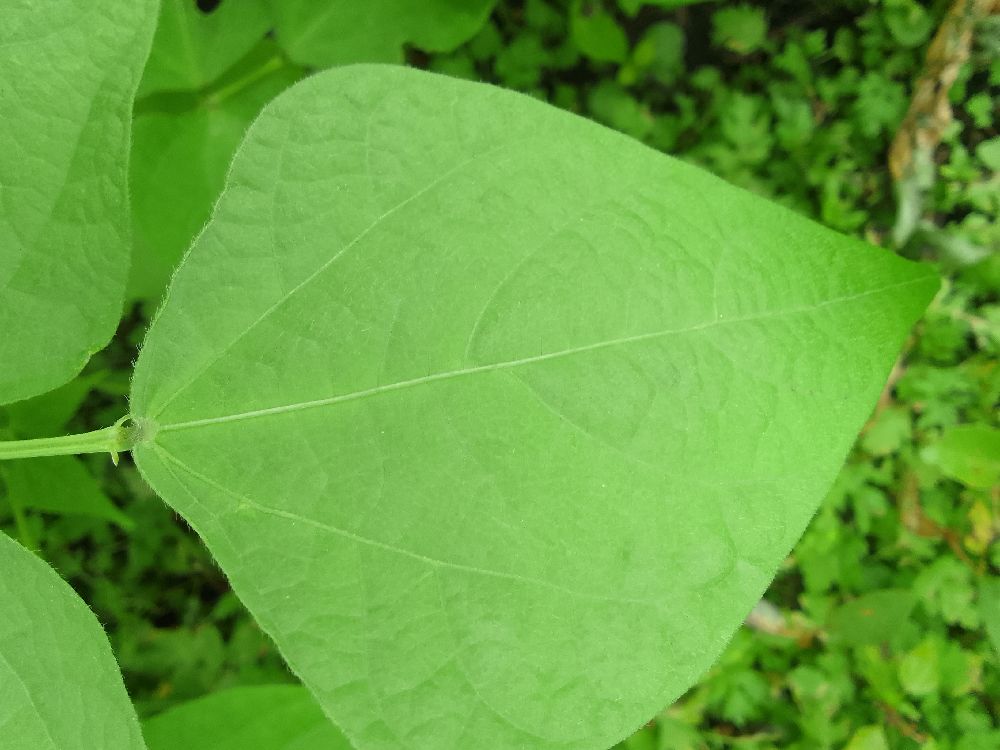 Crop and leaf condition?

common bean, healthy
